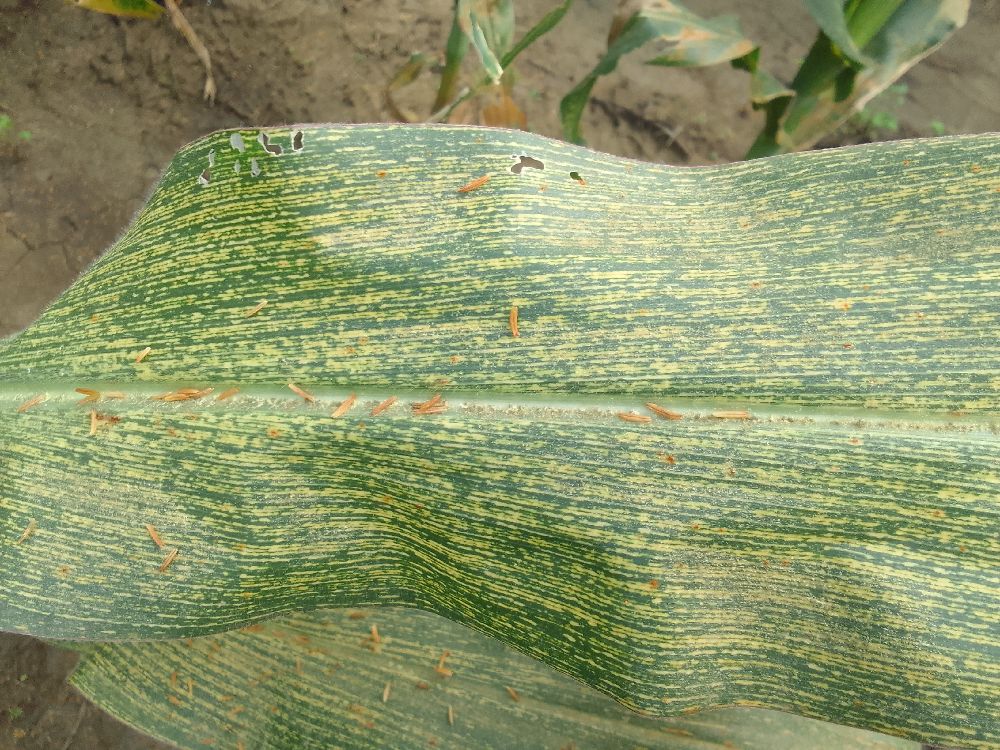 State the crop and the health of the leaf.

maize, maize streak virus
